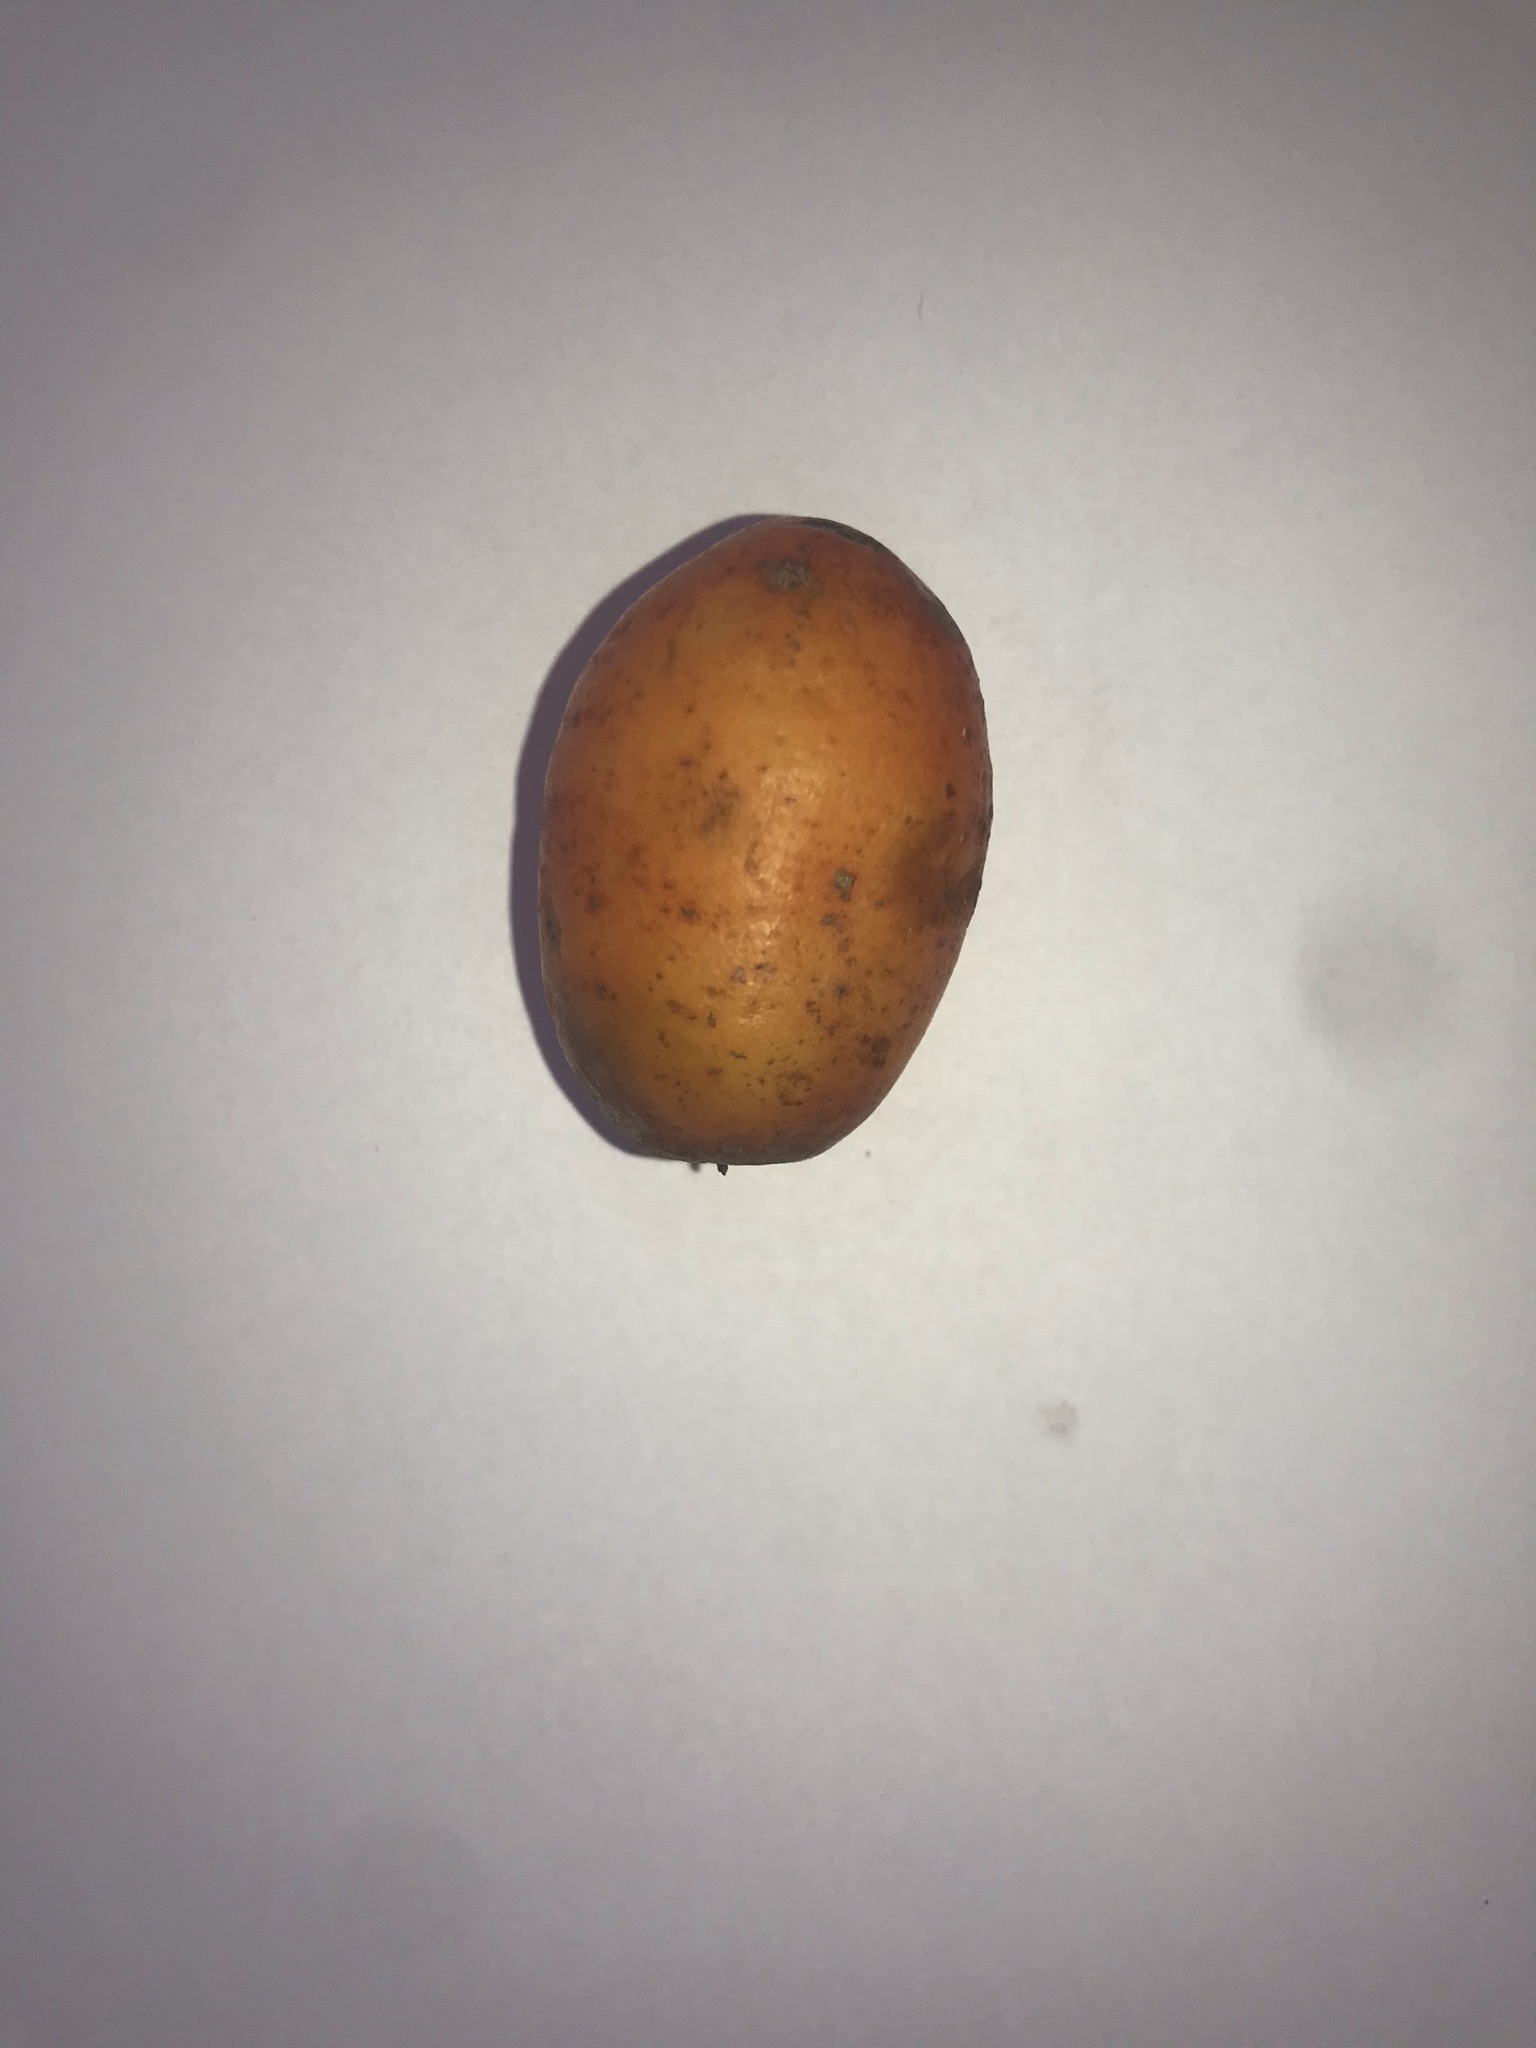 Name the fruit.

siriguela
